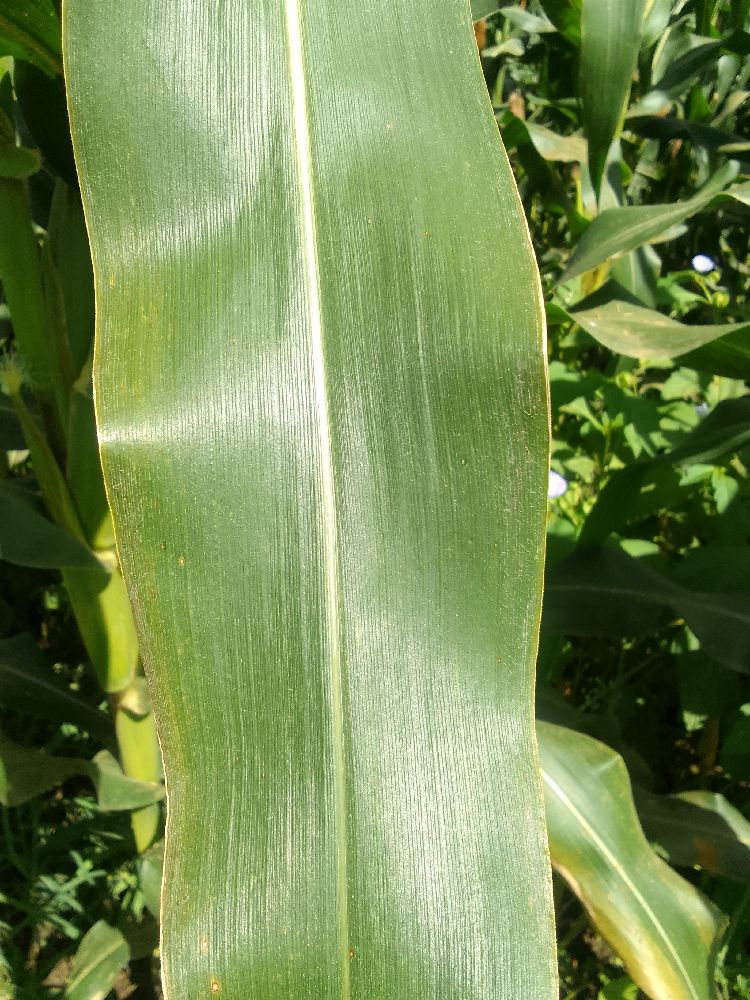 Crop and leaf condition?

maize, healthy
